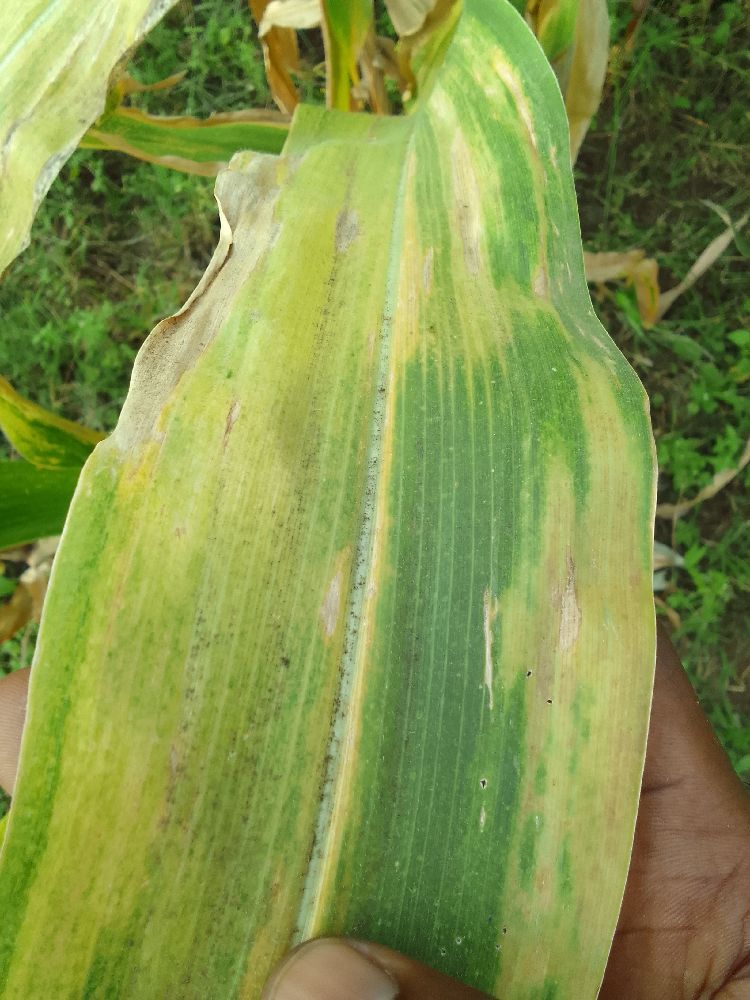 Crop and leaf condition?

maize, maize lethal necrosis
